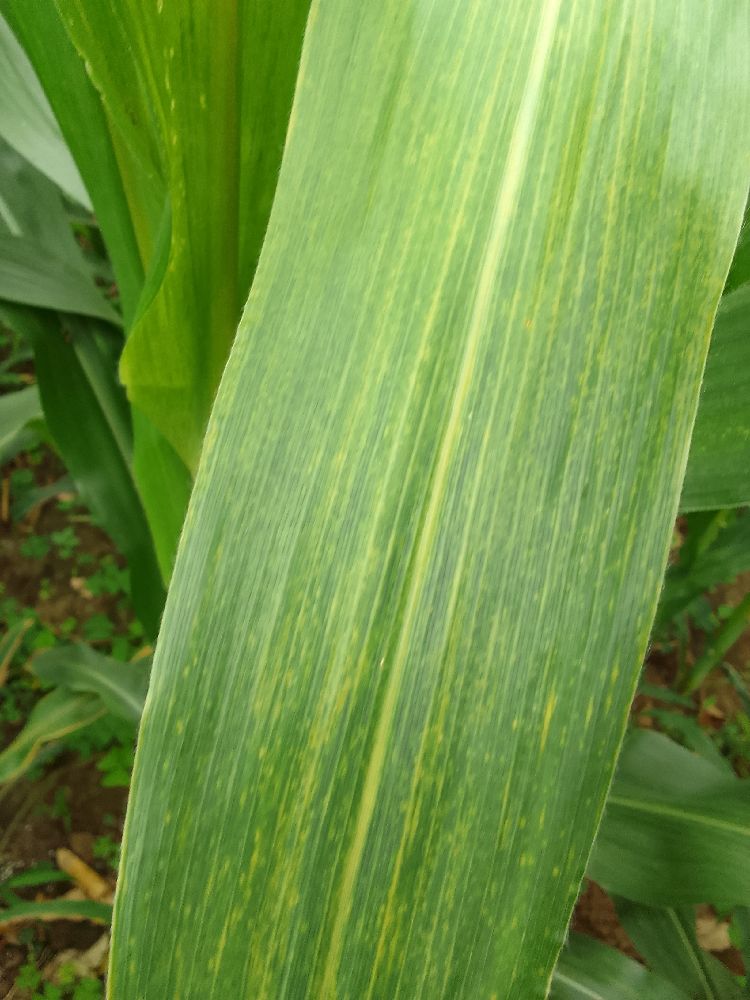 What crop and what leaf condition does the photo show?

maize, maize lethal necrosis
